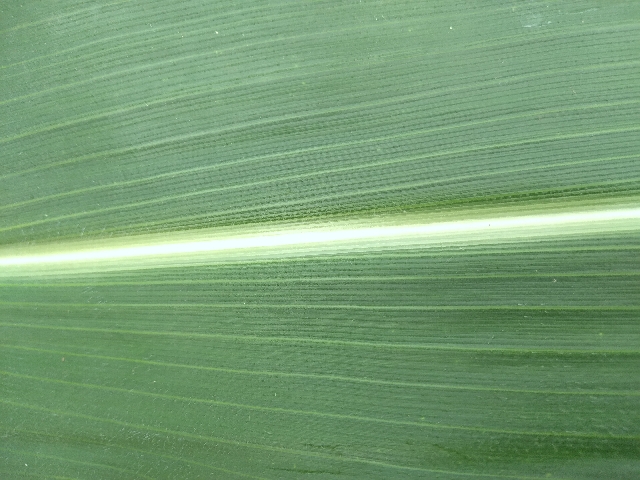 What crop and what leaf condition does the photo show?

maize, healthy
